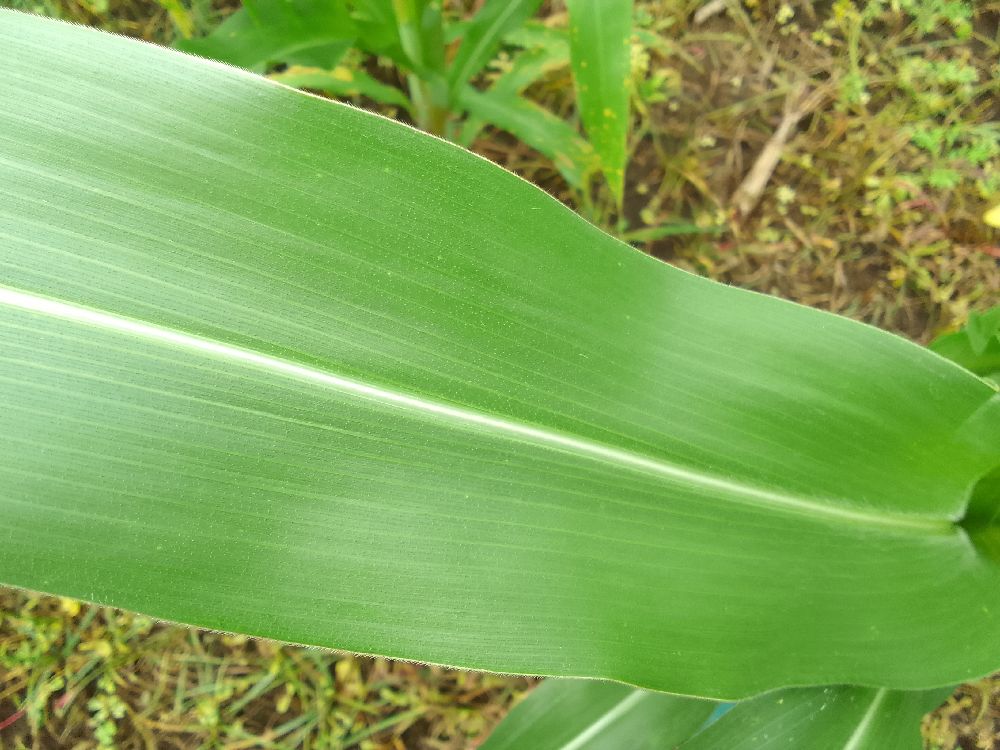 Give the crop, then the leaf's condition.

maize, healthy
